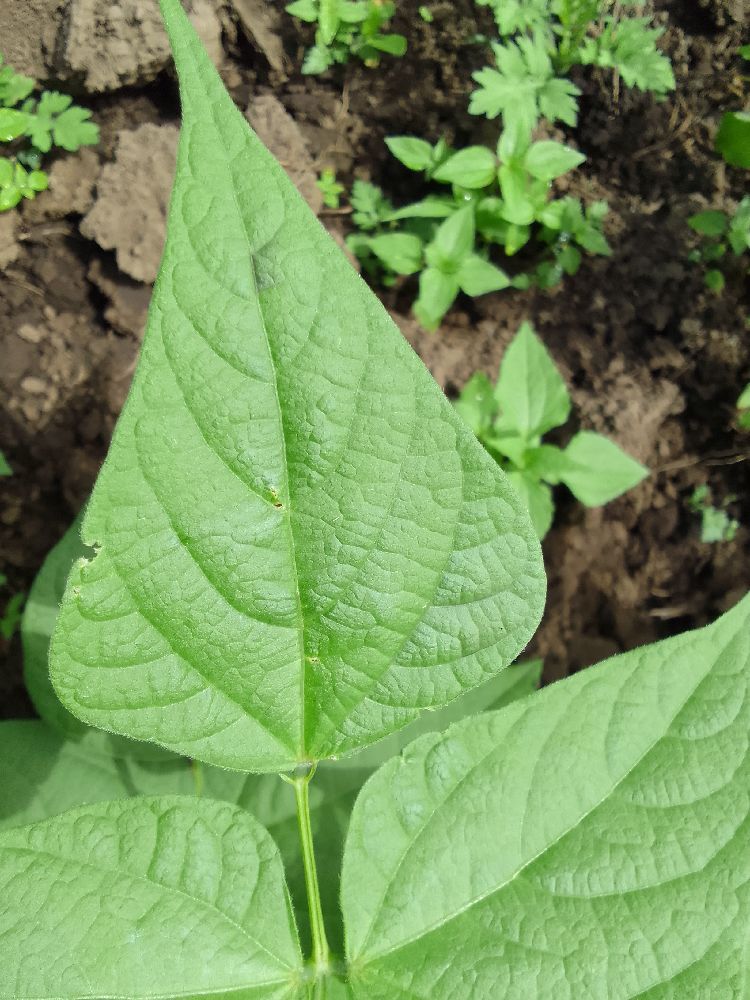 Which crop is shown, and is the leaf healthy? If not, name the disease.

common bean, healthy
